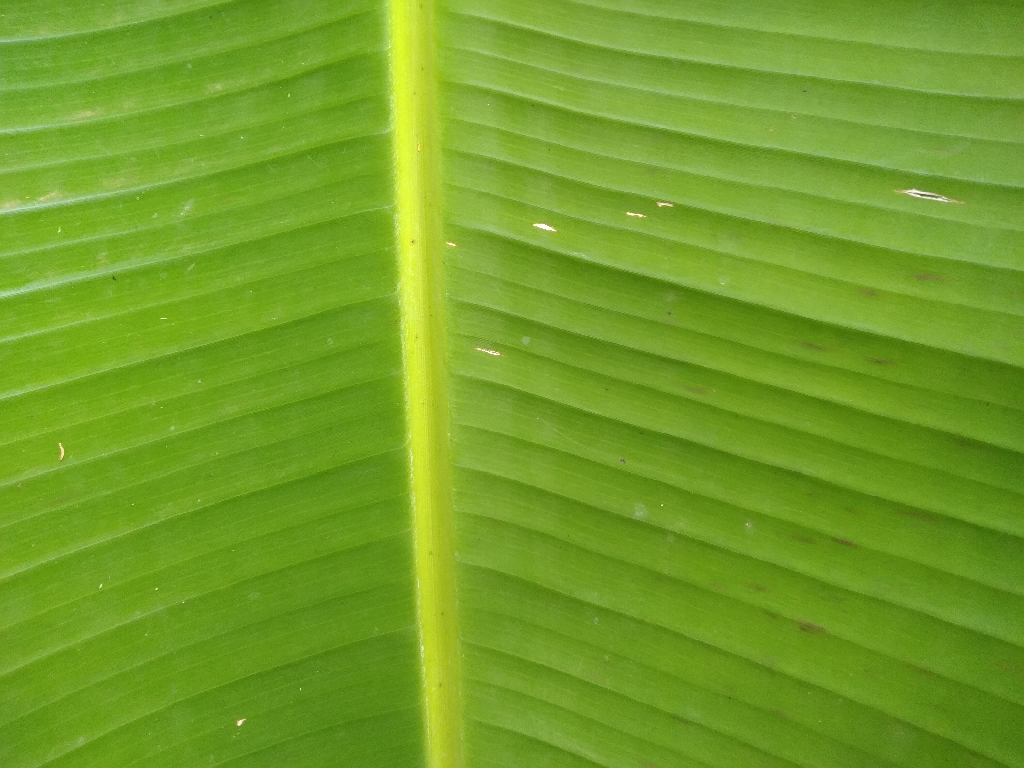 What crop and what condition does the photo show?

banana, healthy
